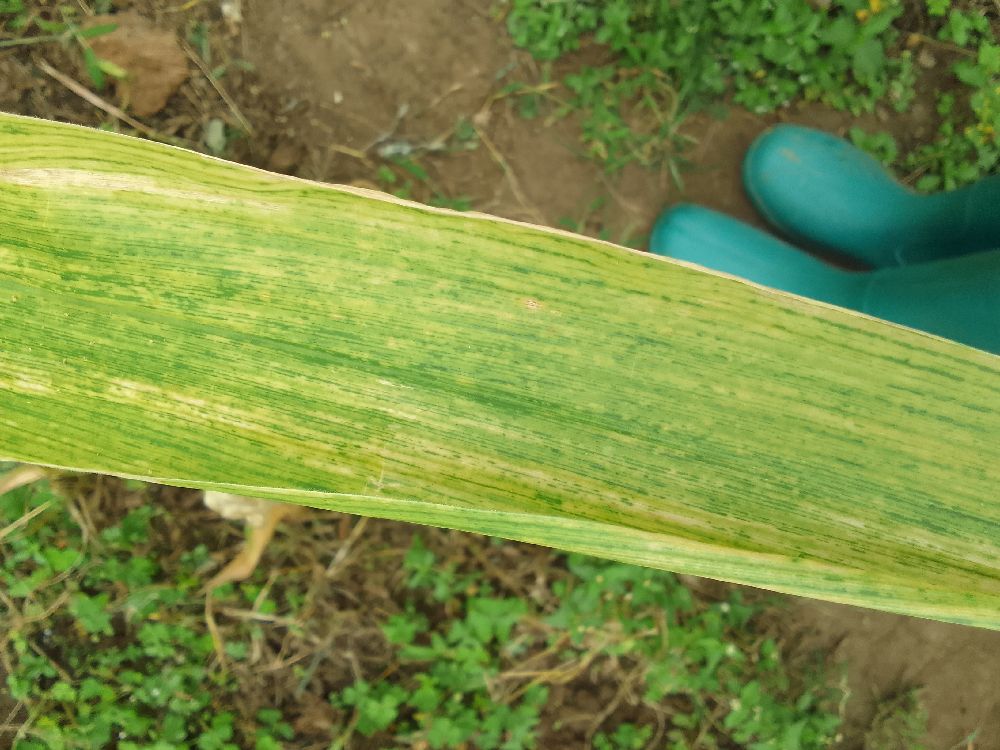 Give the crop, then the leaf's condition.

maize, maize lethal necrosis
